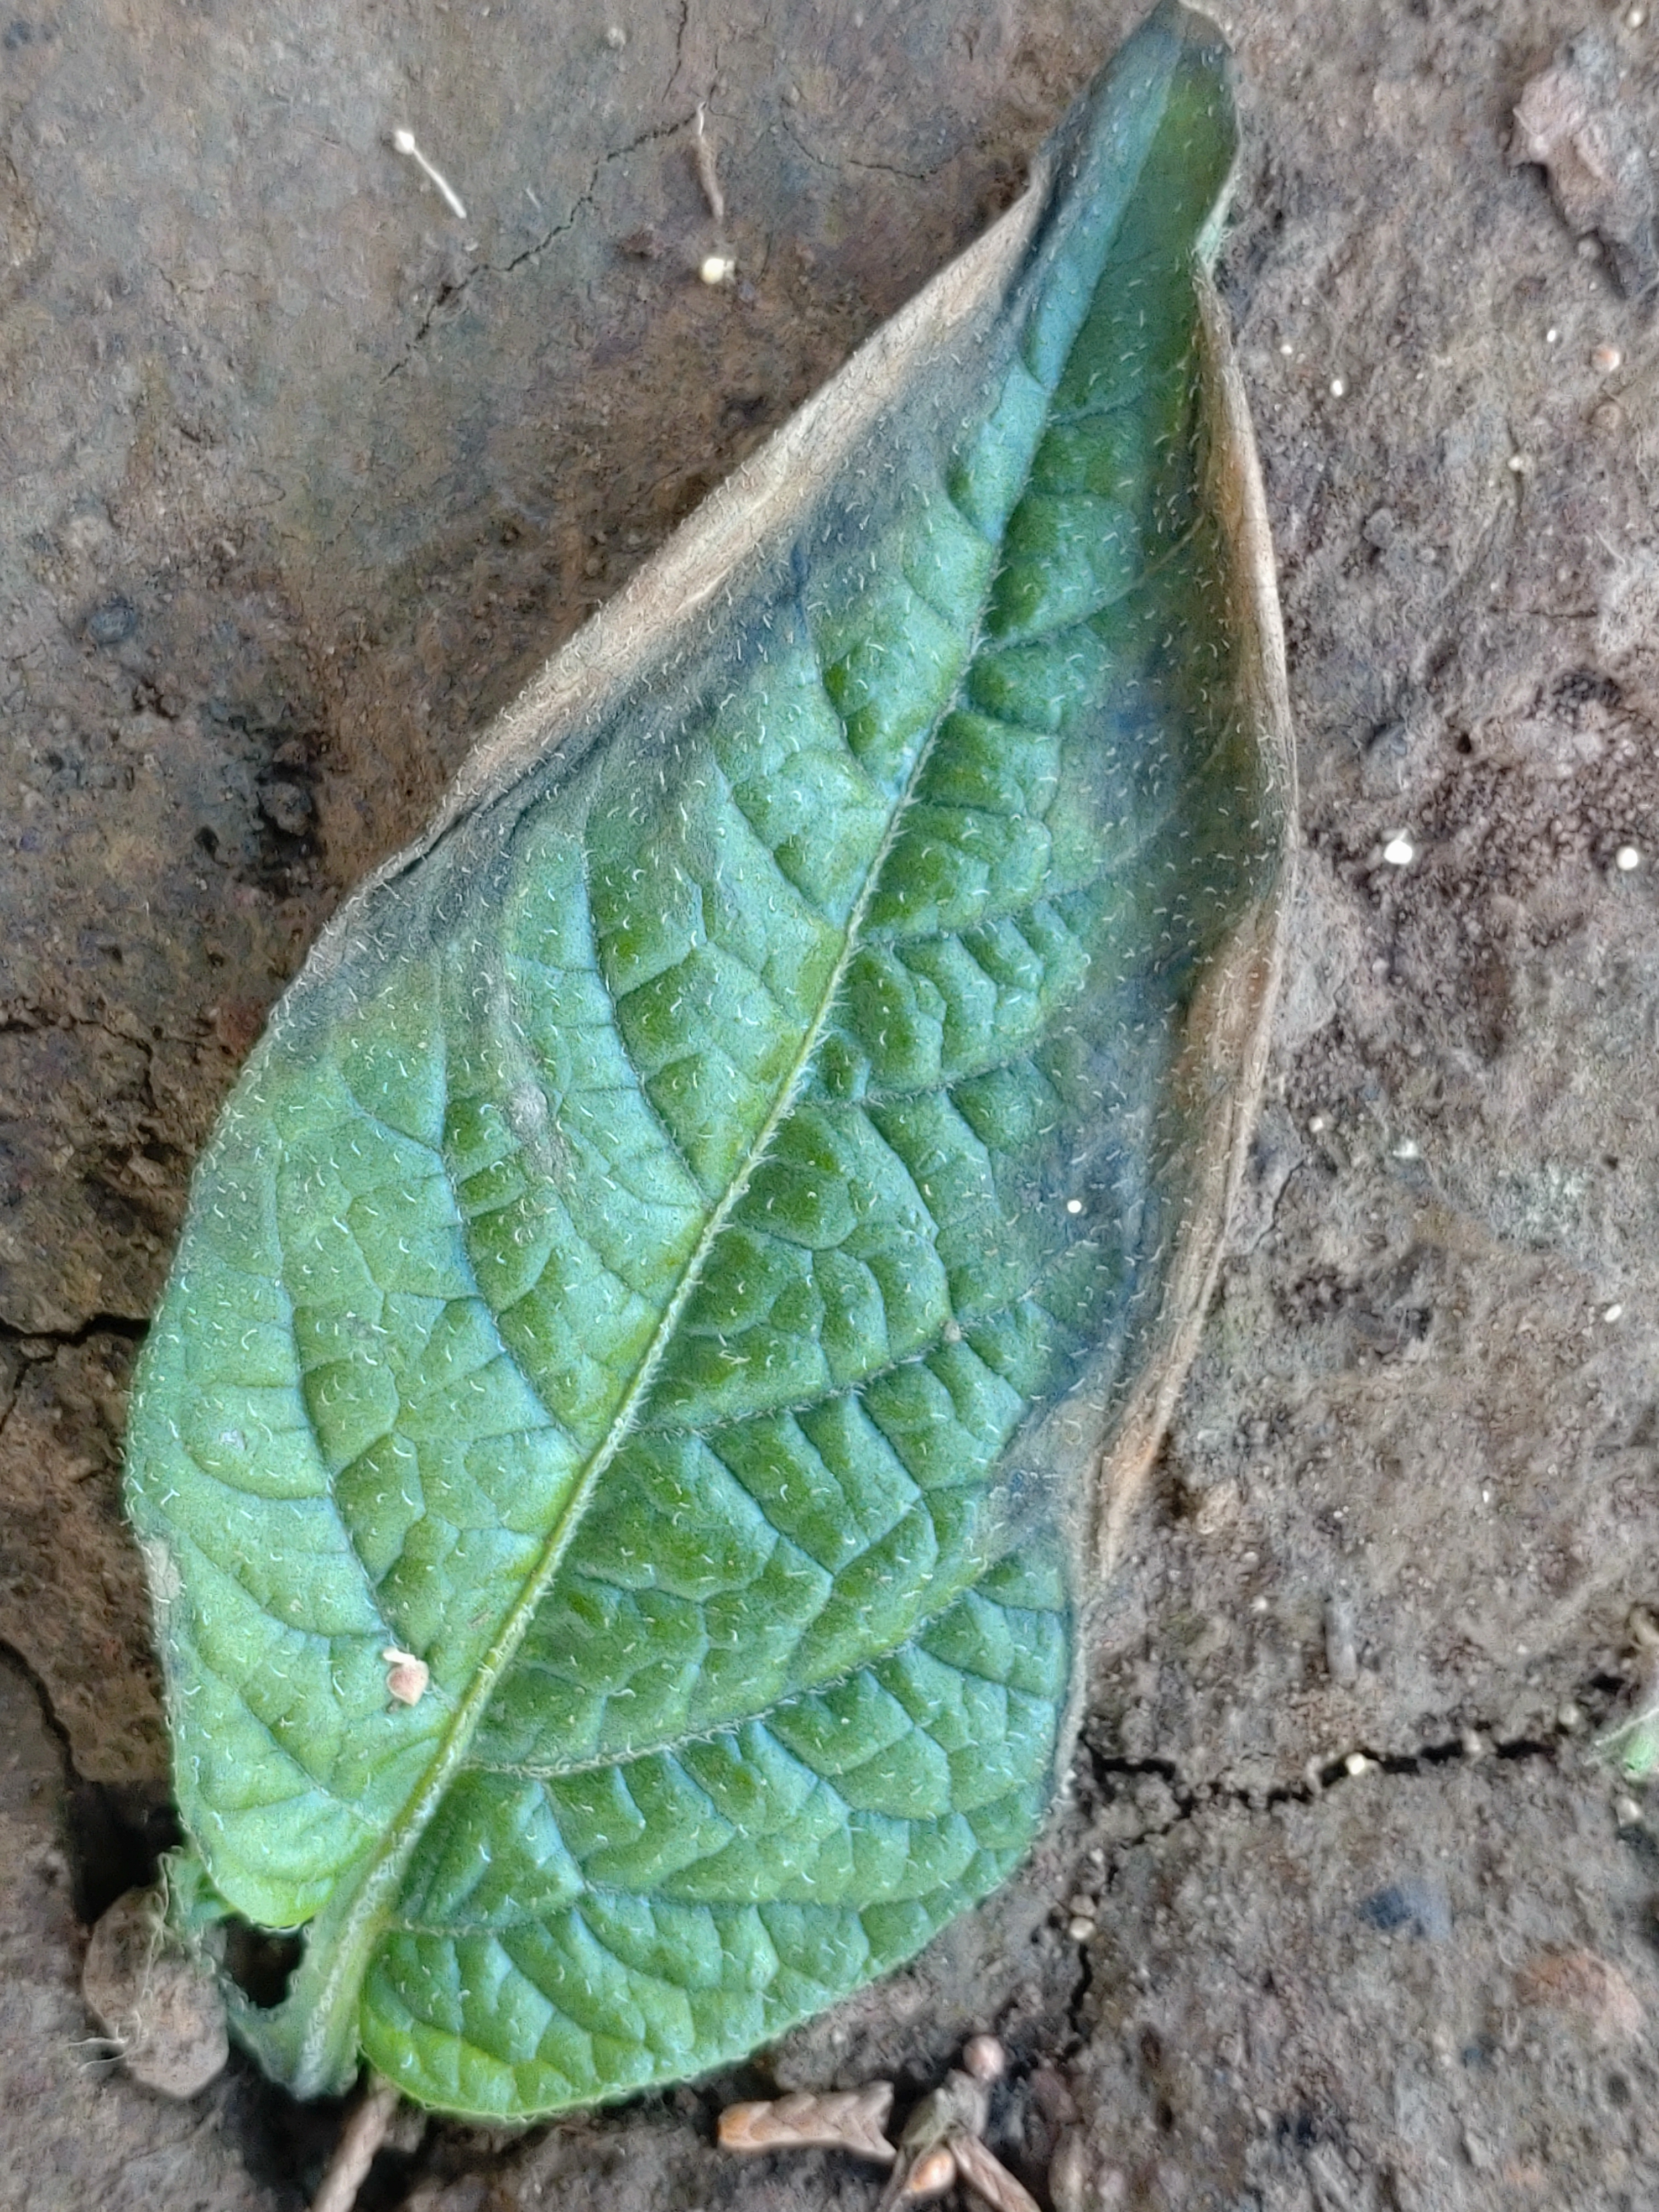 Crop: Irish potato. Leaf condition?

early blight
